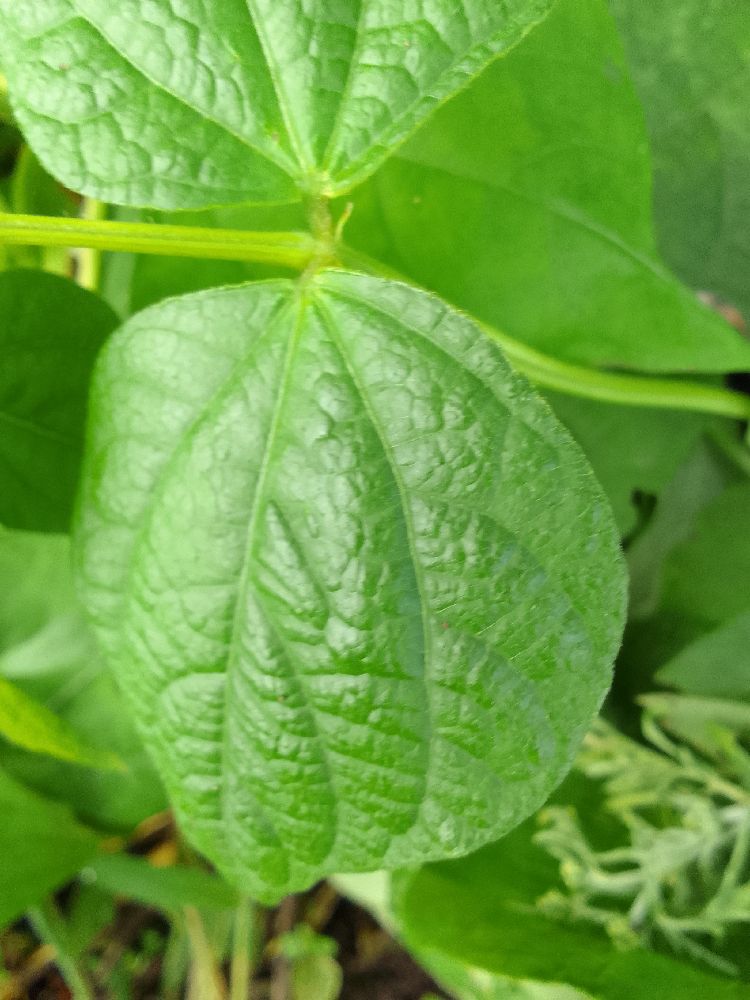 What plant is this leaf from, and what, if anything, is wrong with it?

common bean, healthy
